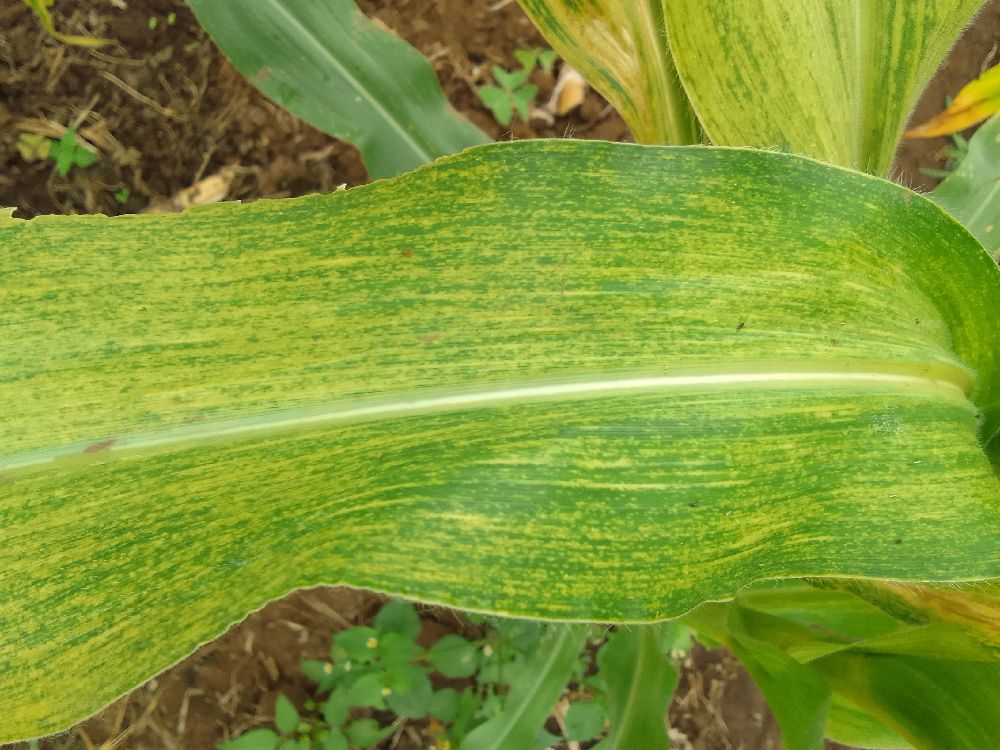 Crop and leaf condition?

maize, maize lethal necrosis
